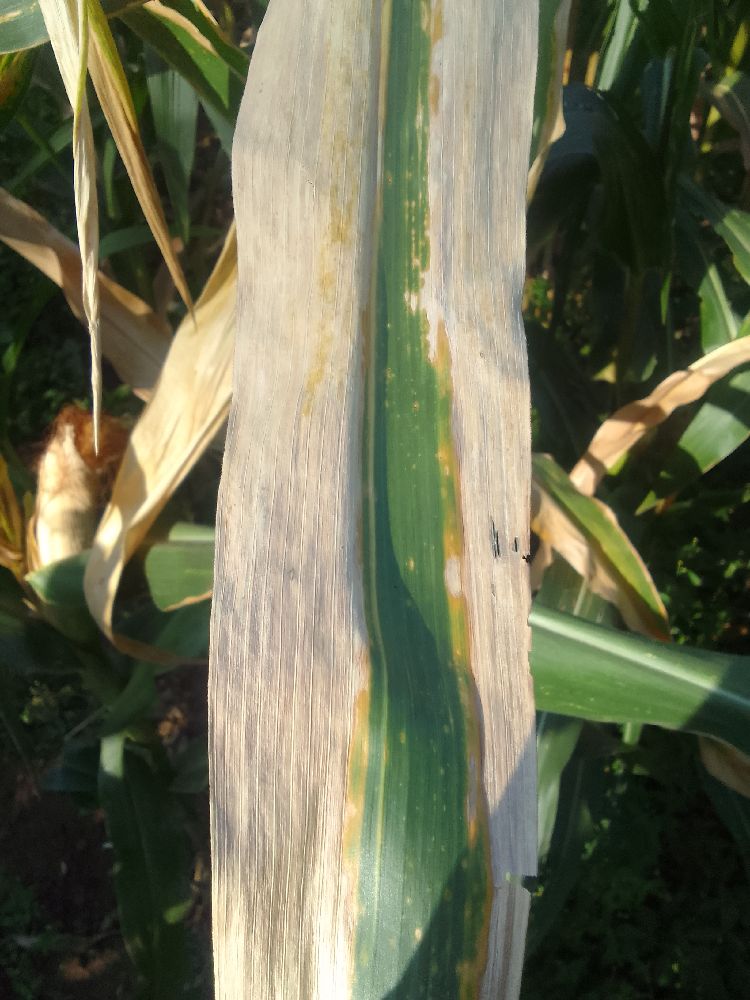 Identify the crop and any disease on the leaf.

maize, maize lethal necrosis
